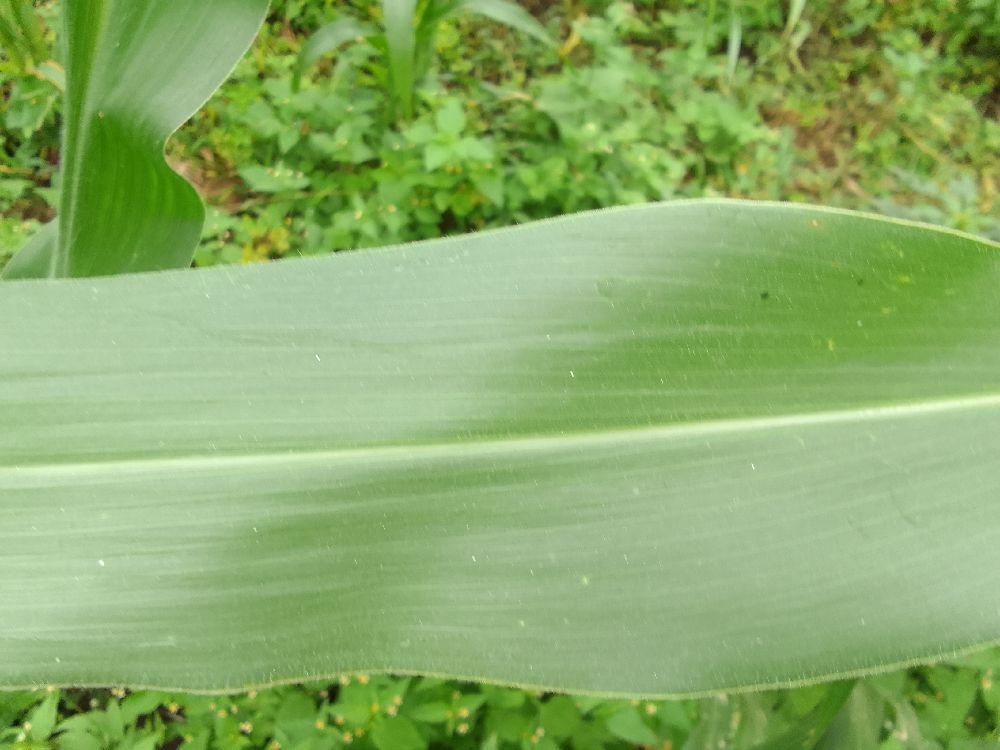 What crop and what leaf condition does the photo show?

maize, healthy
